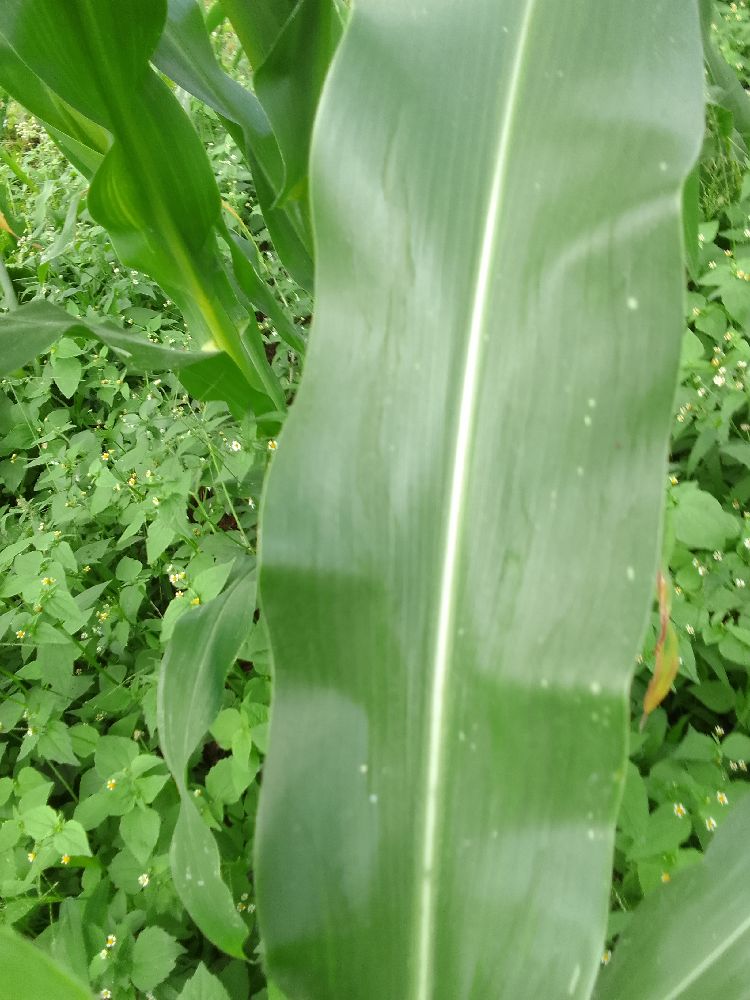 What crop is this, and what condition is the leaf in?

maize, healthy
